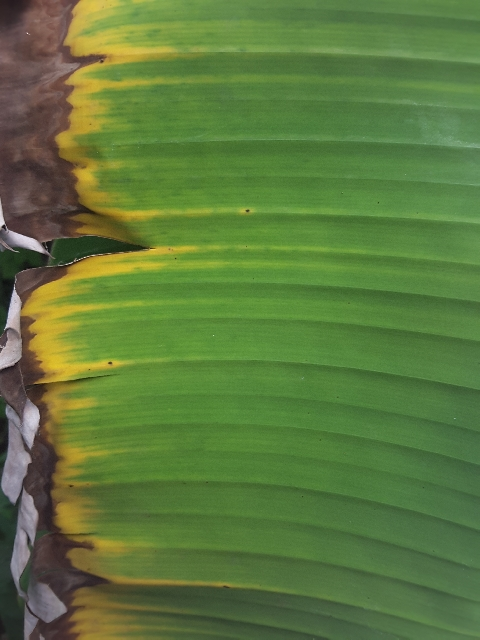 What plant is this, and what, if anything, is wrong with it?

banana, fusarium wilt race 1
